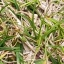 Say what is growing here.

grass
